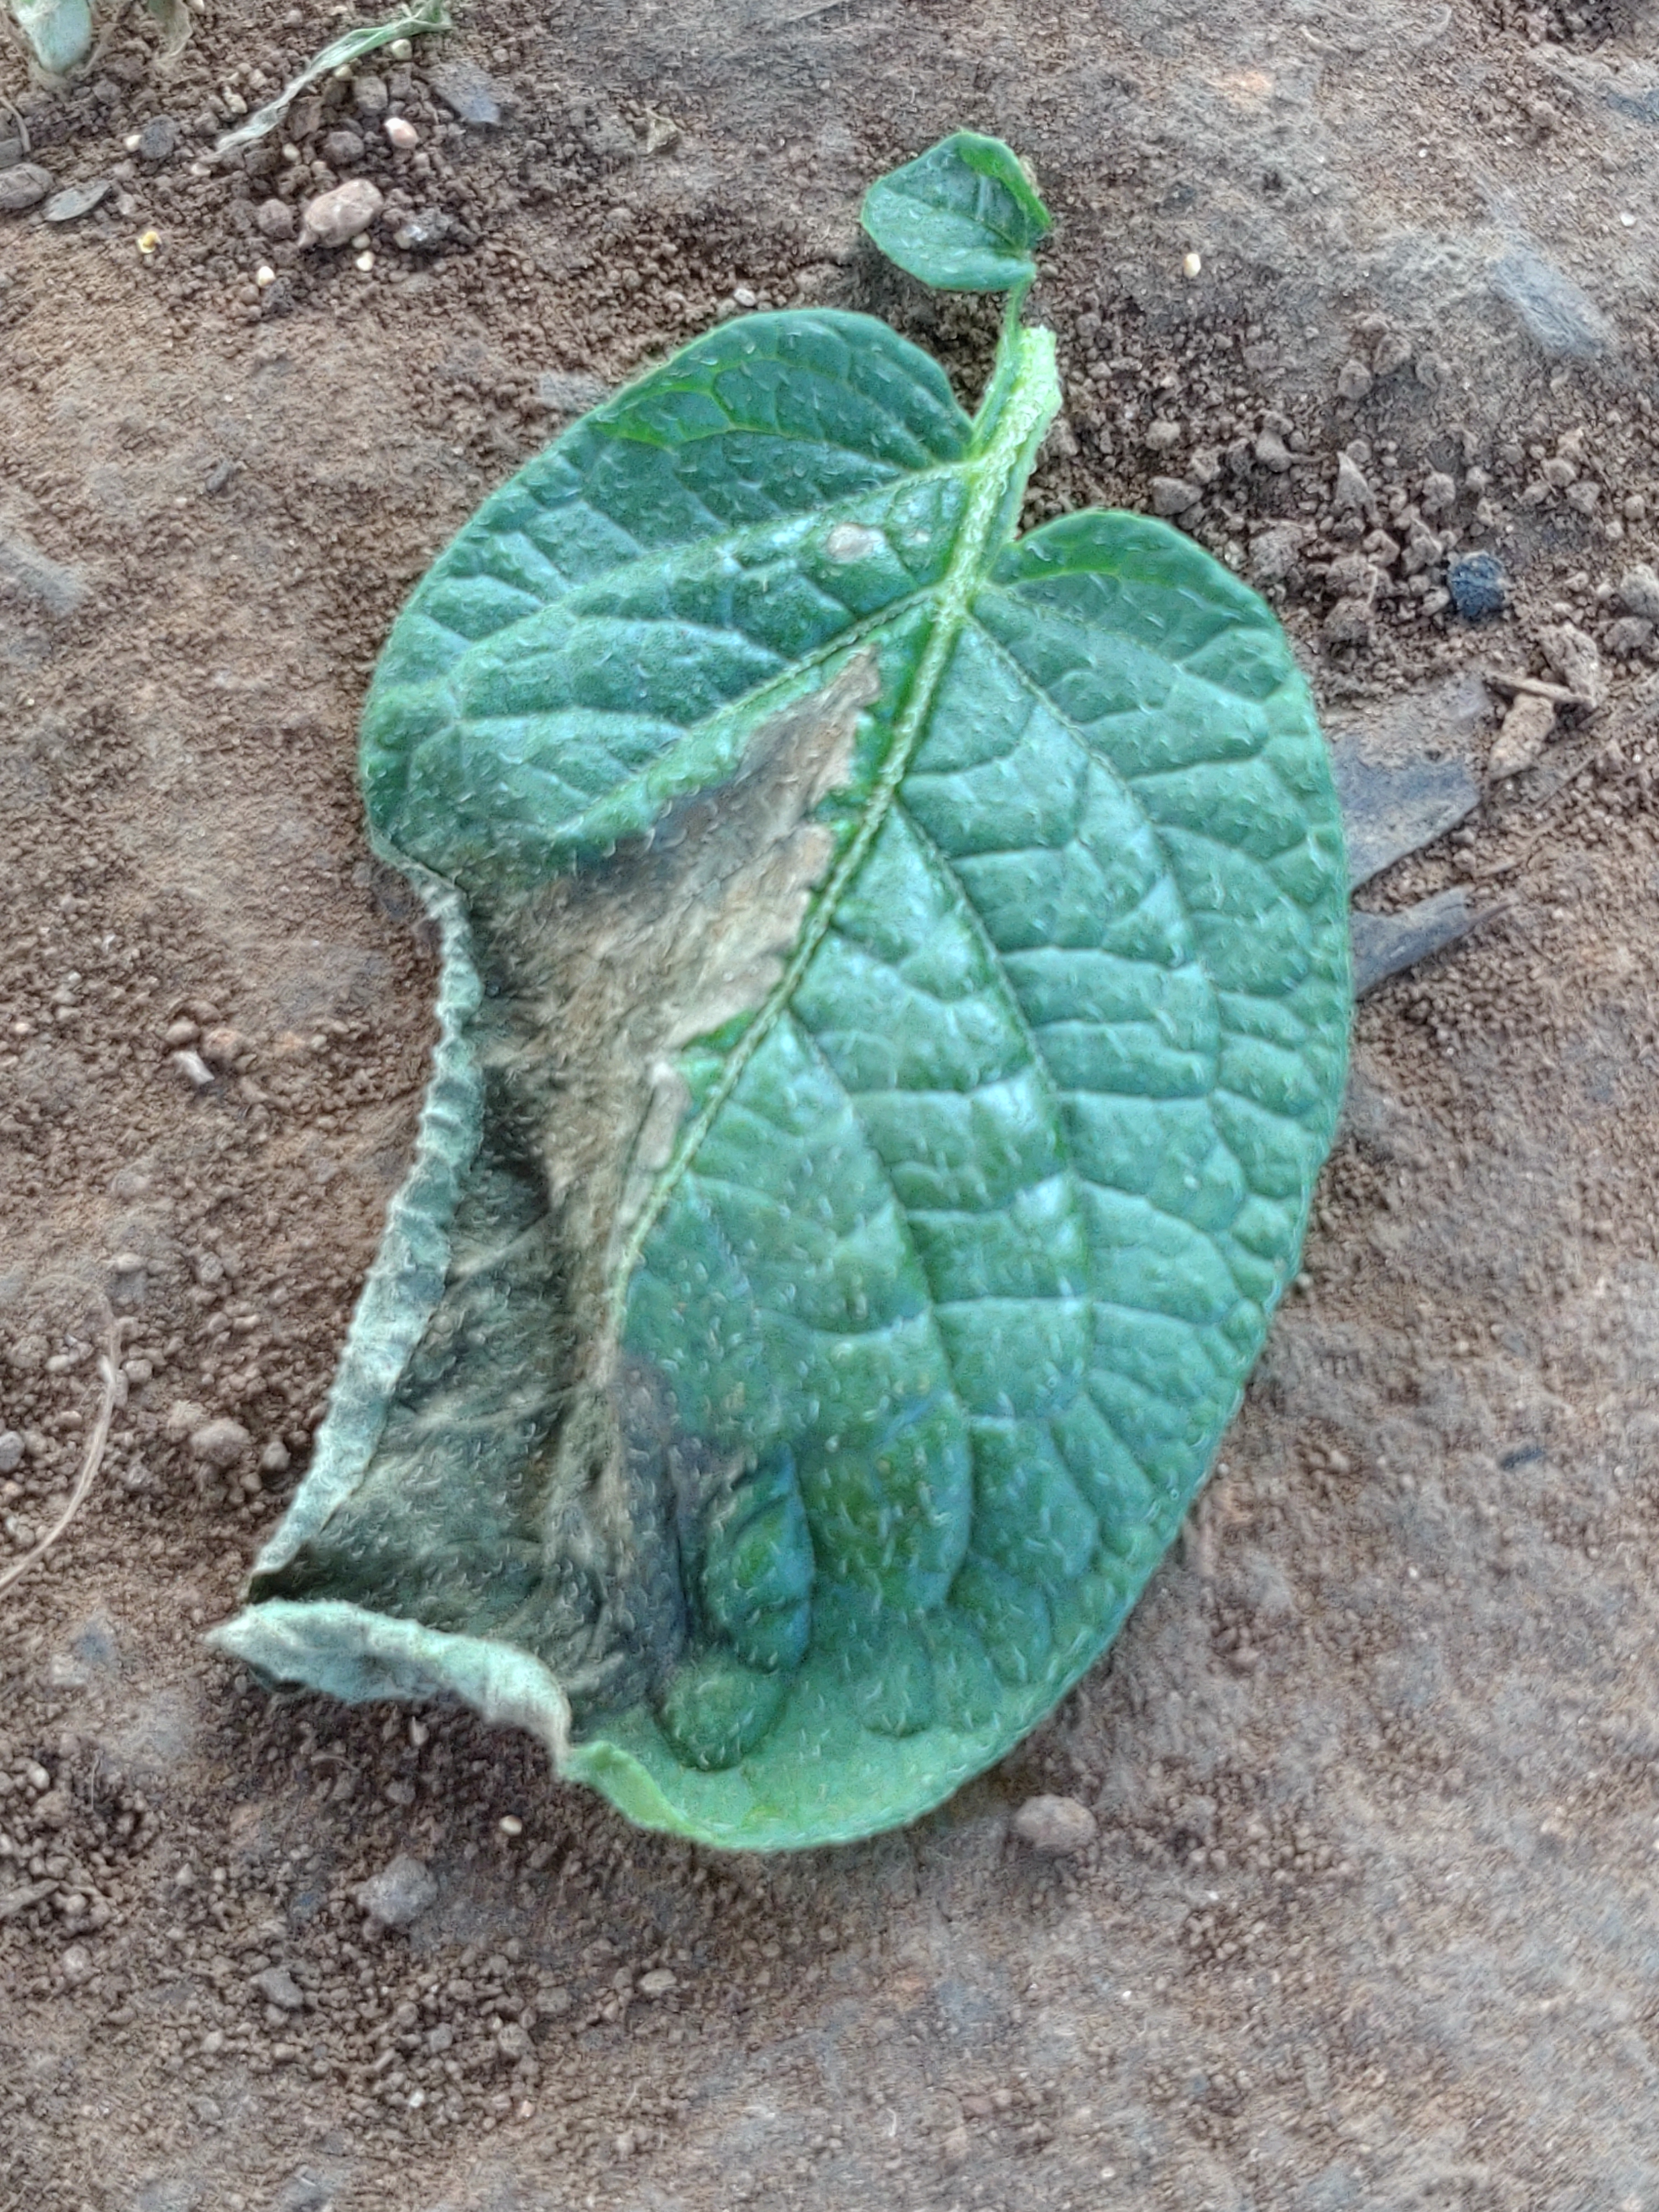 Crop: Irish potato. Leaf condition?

early blight
